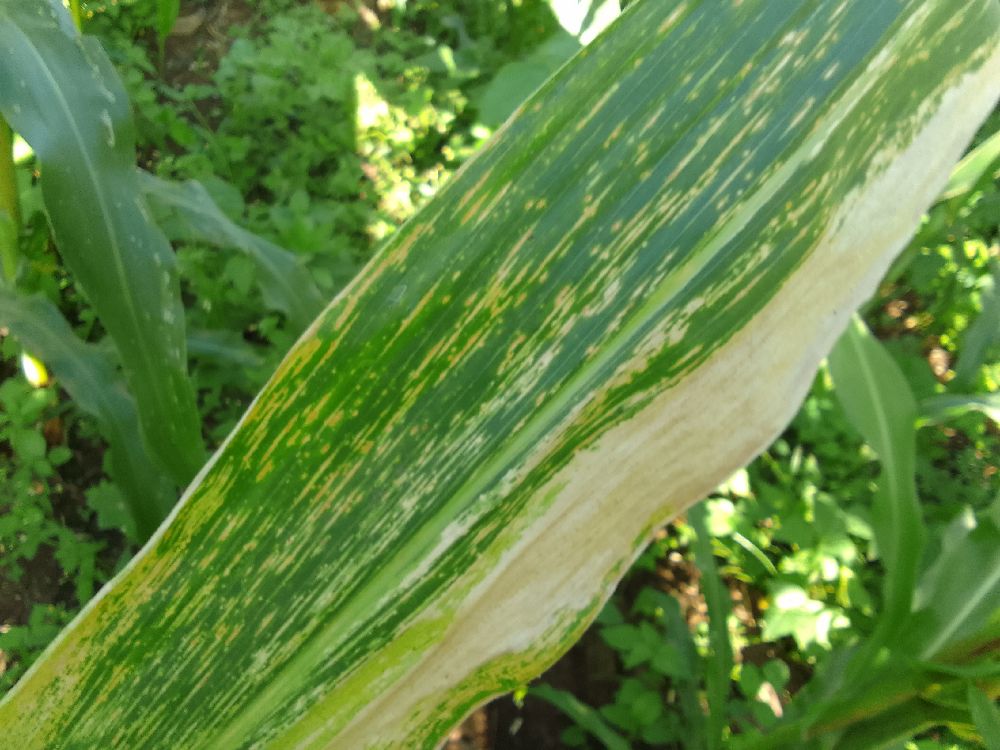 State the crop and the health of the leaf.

maize, maize lethal necrosis
